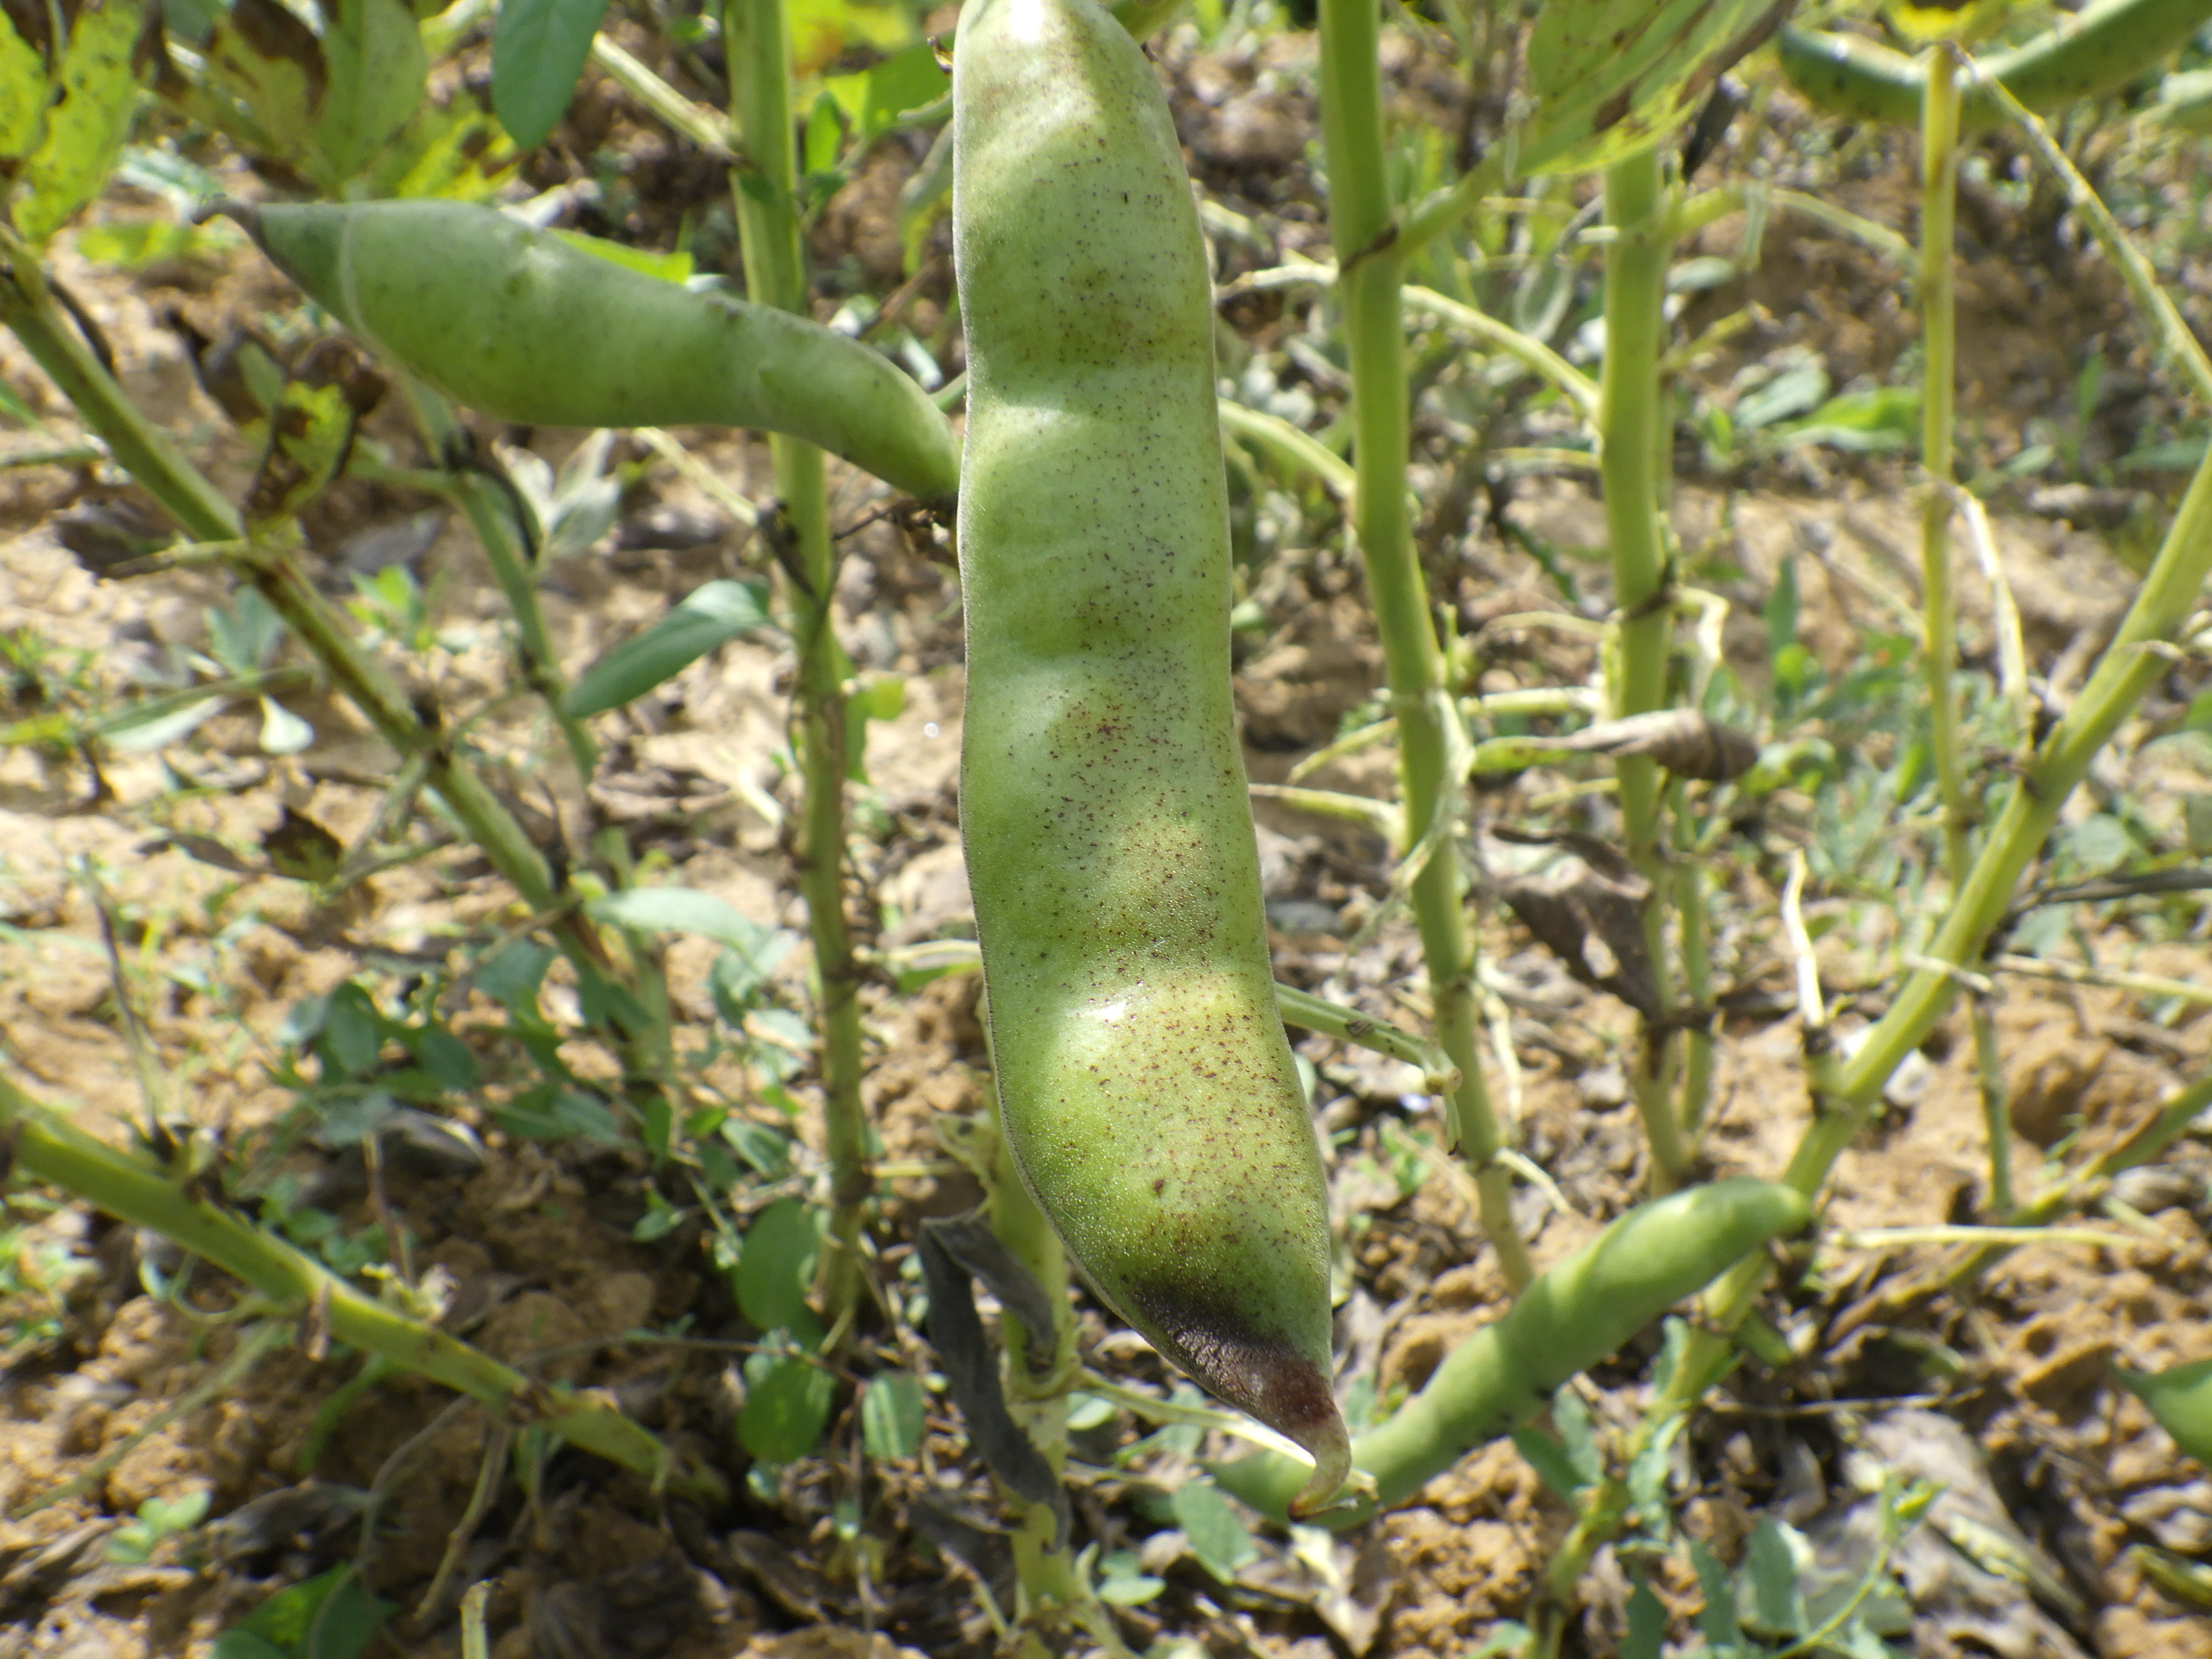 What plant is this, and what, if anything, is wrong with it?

faba bean, chocolate spot, rust
